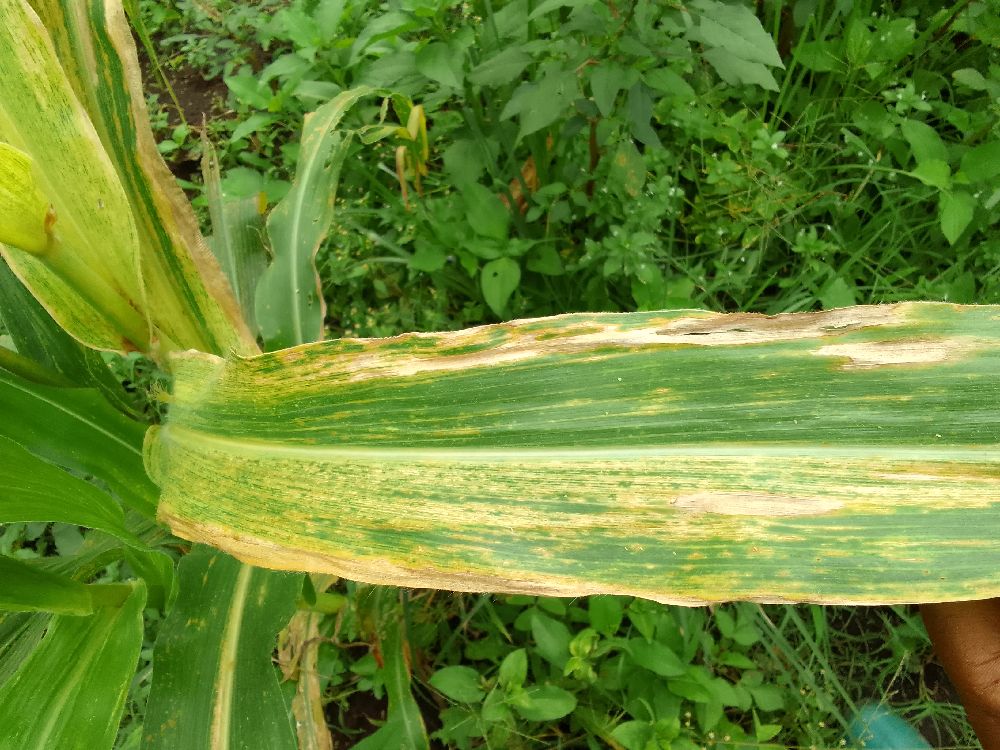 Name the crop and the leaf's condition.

maize, maize lethal necrosis
